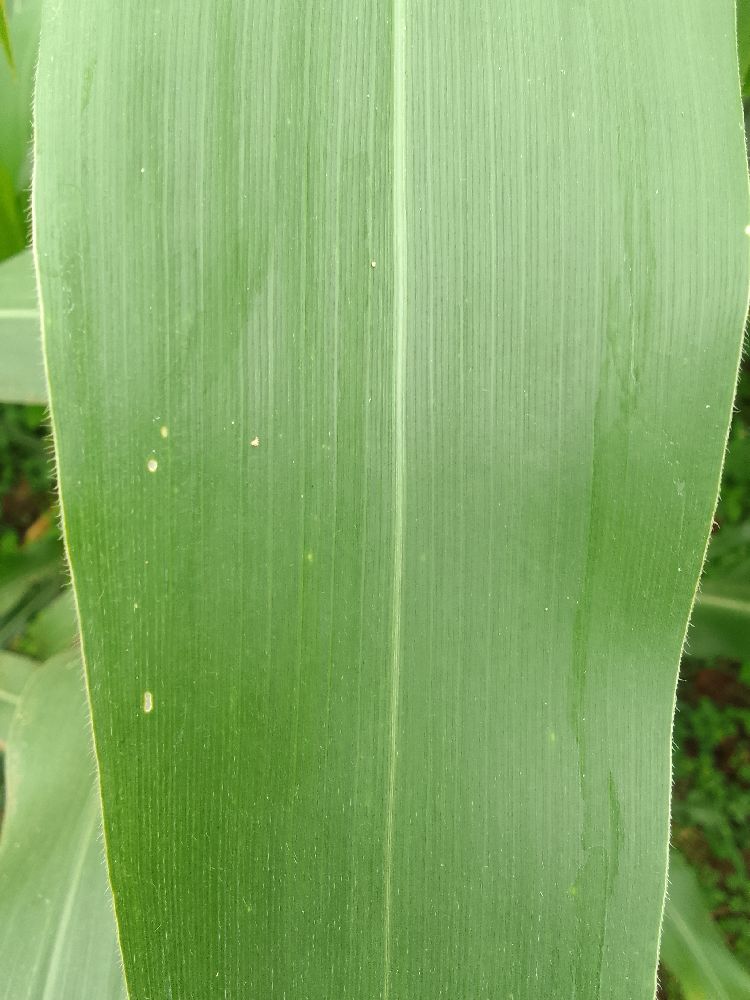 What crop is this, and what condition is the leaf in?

maize, healthy
